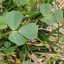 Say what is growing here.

unstructured weed
